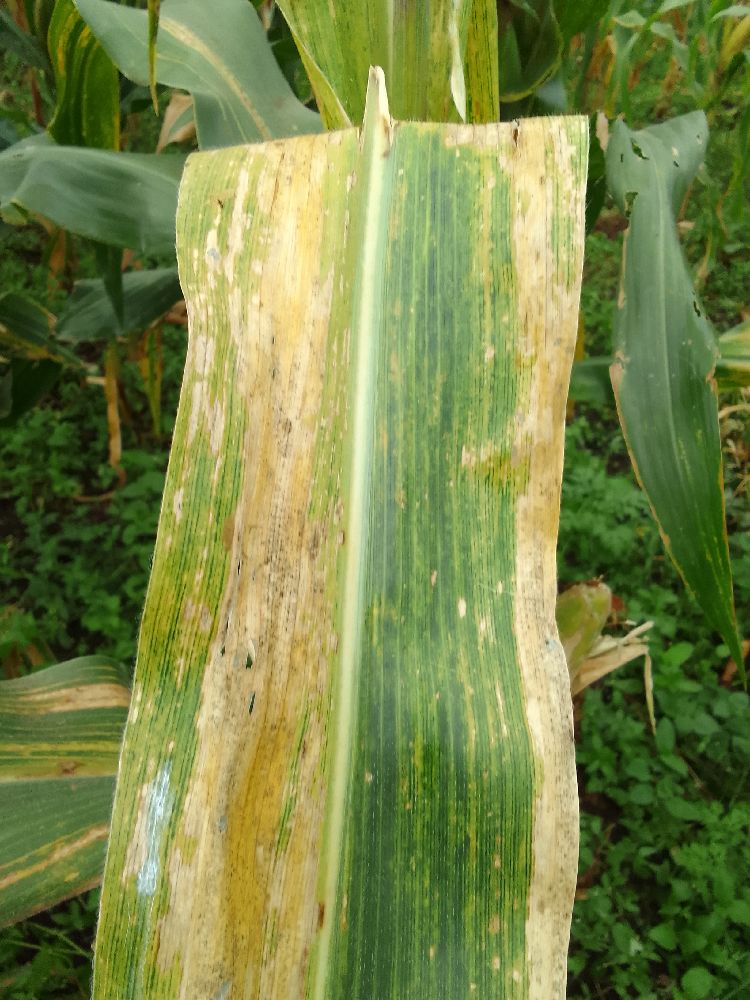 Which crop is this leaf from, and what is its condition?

maize, maize lethal necrosis
